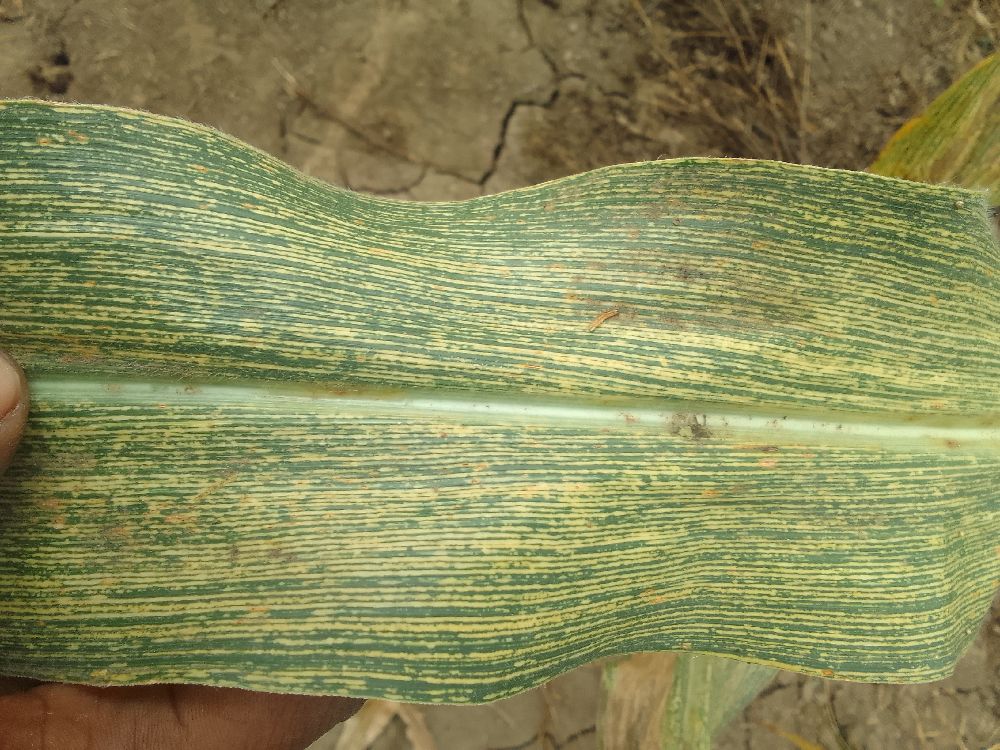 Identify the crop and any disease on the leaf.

maize, maize streak virus
